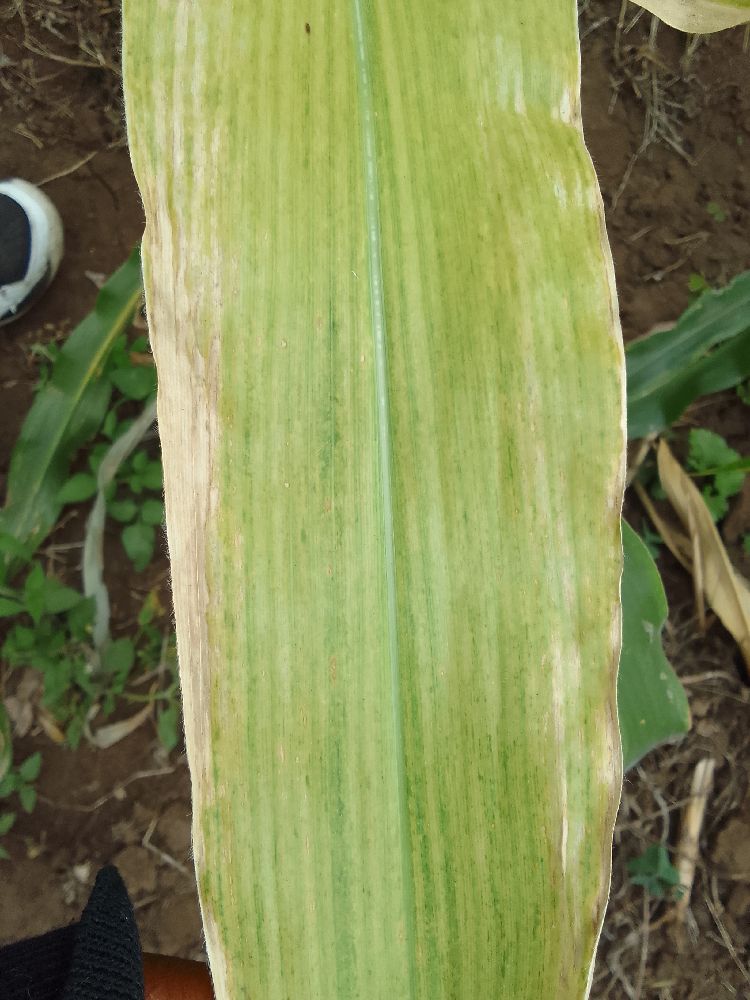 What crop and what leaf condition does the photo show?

maize, maize lethal necrosis
